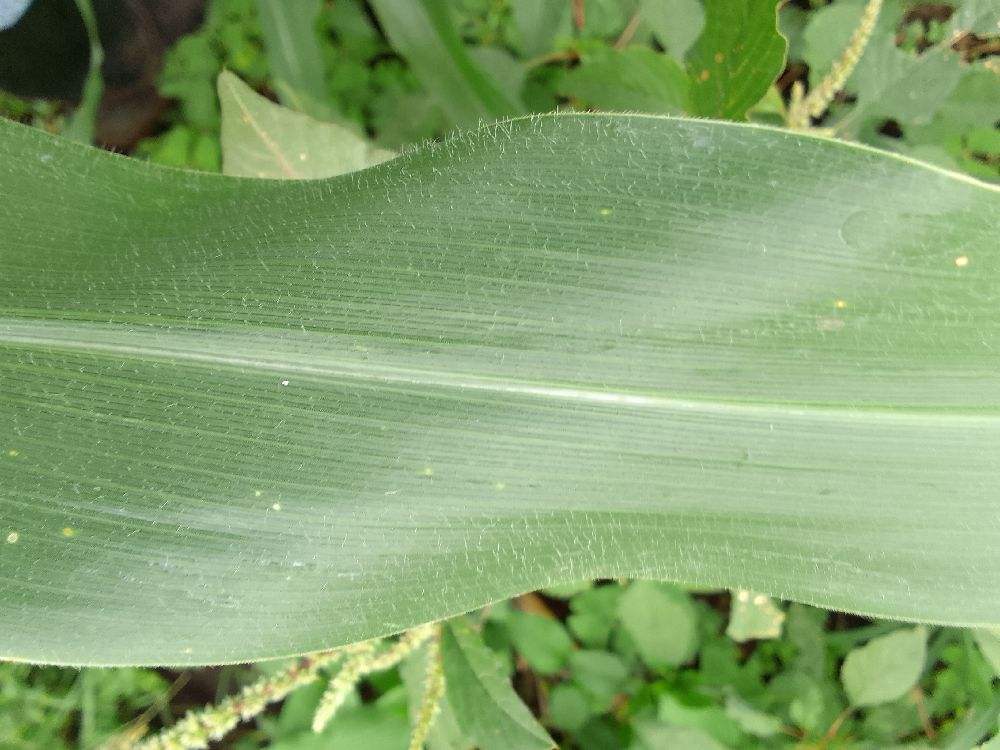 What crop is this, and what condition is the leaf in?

maize, healthy
